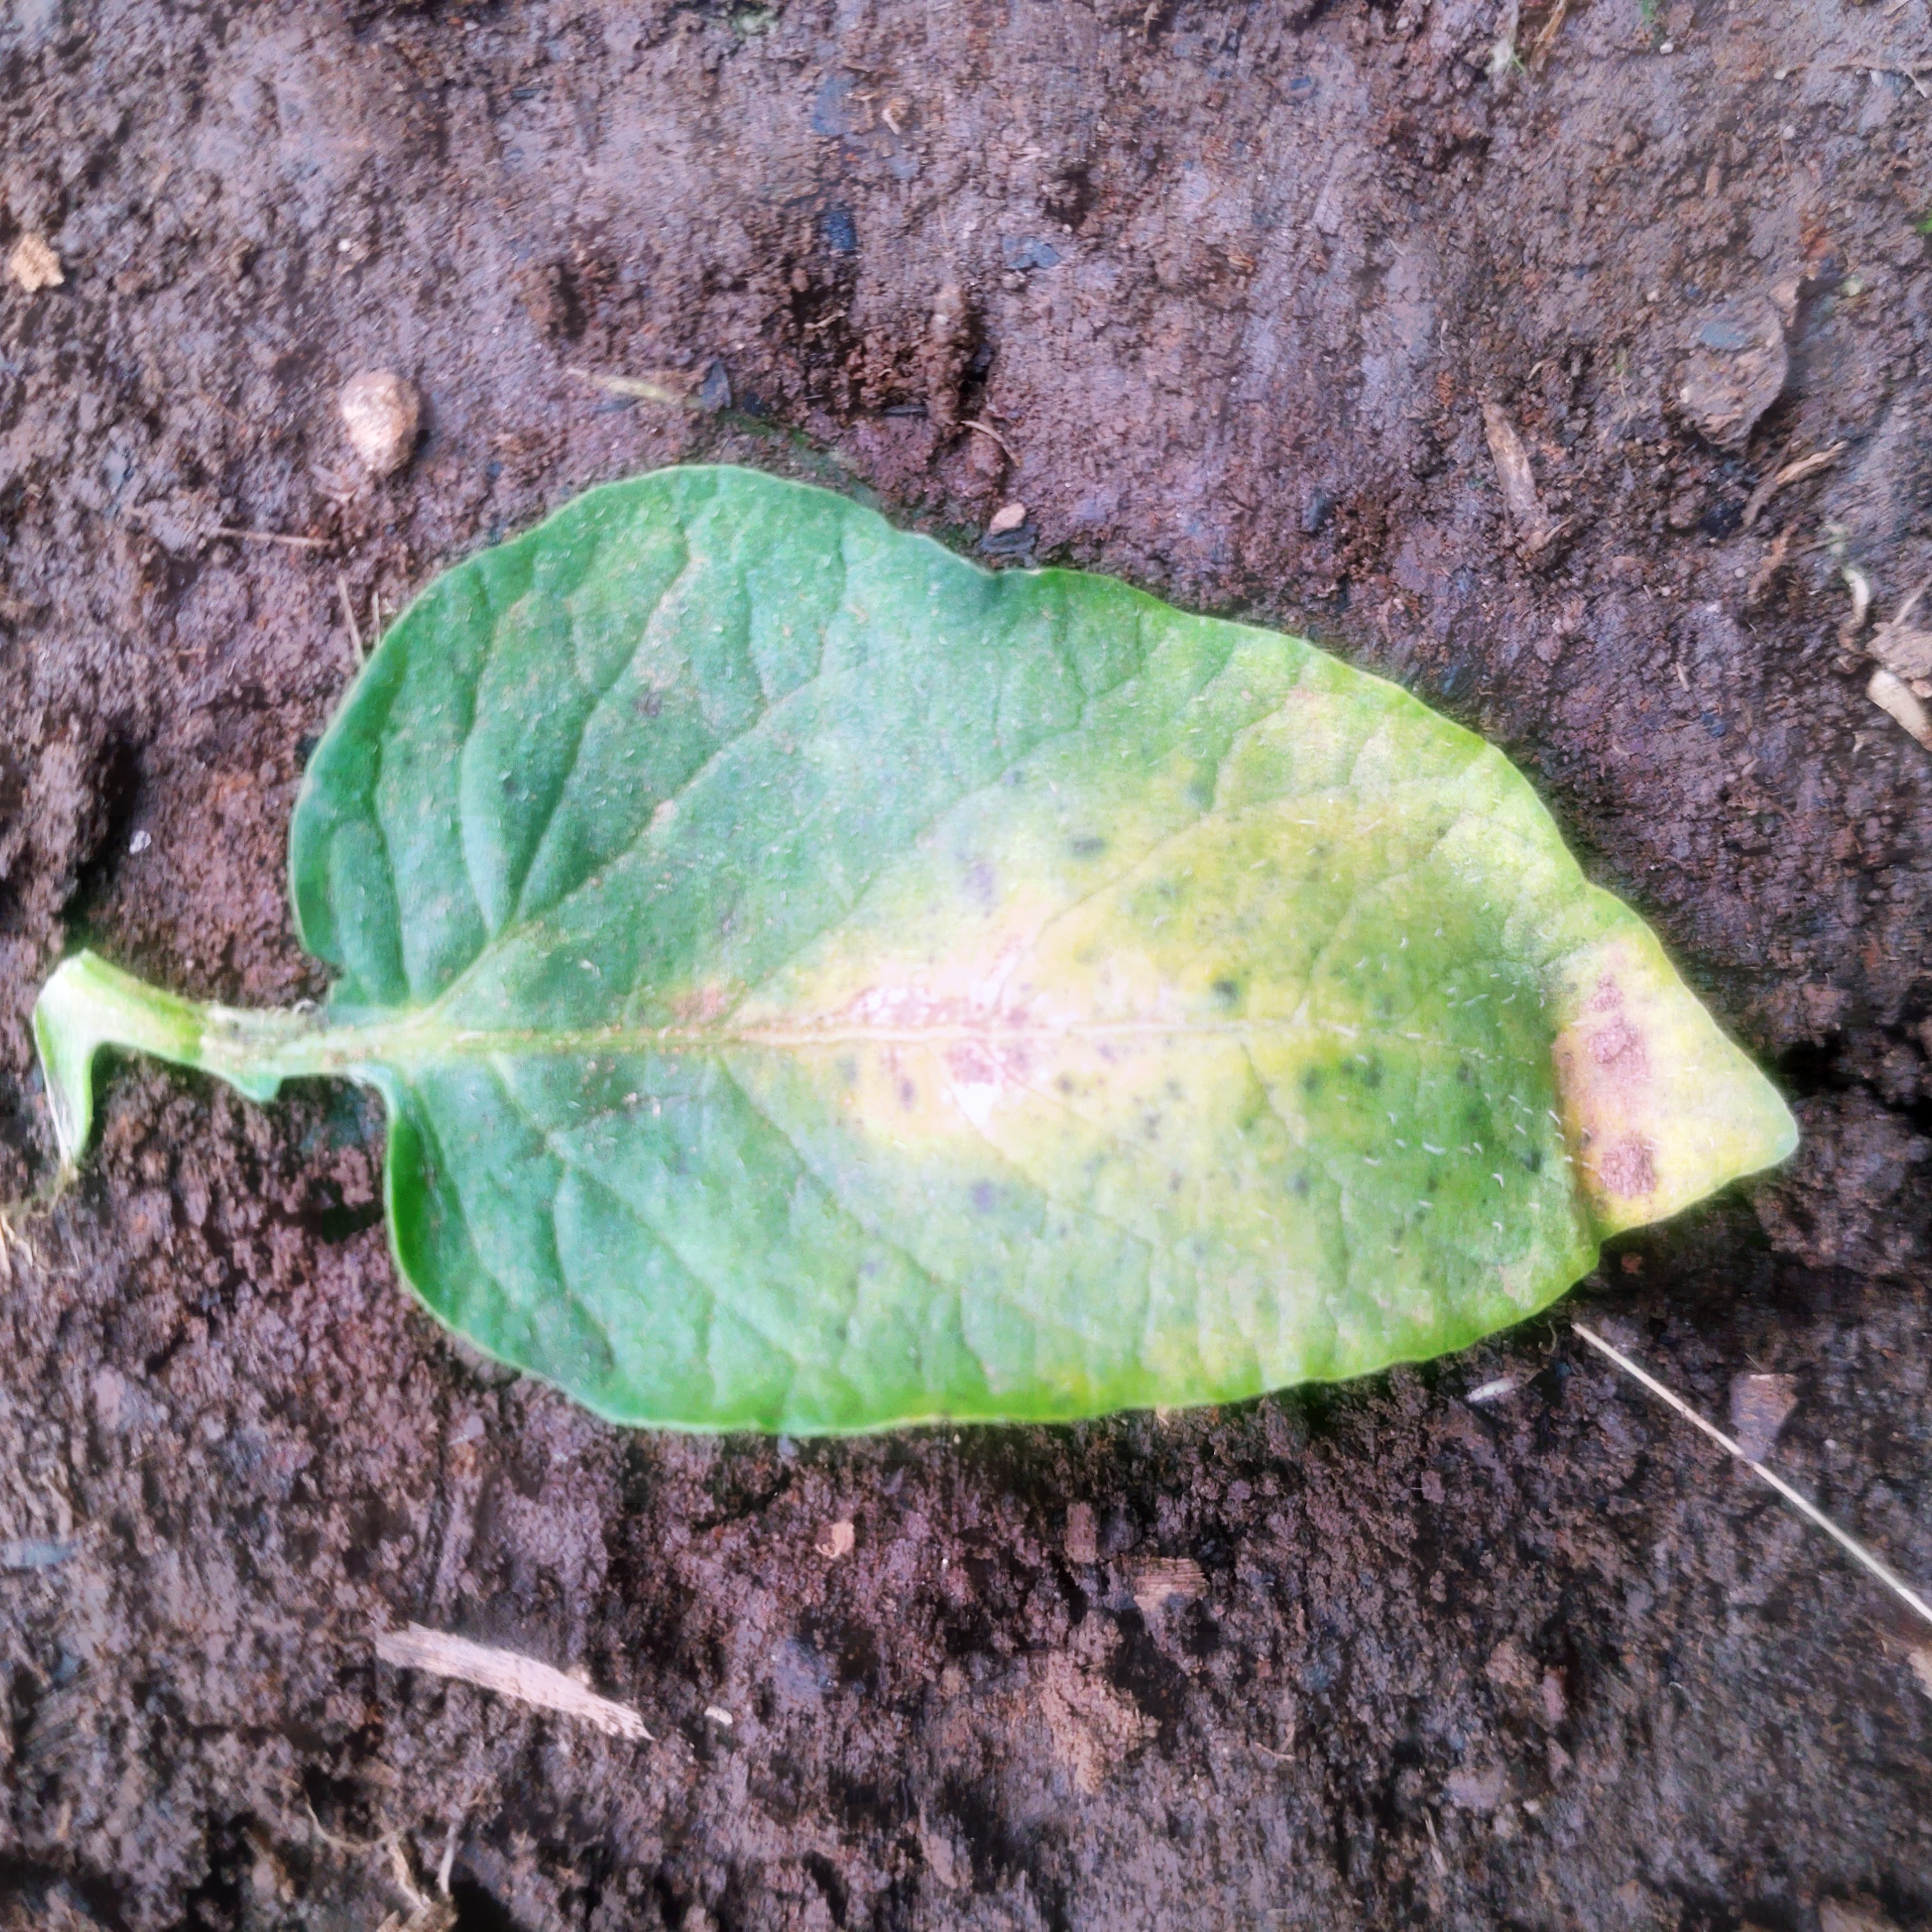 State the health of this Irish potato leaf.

late blight
